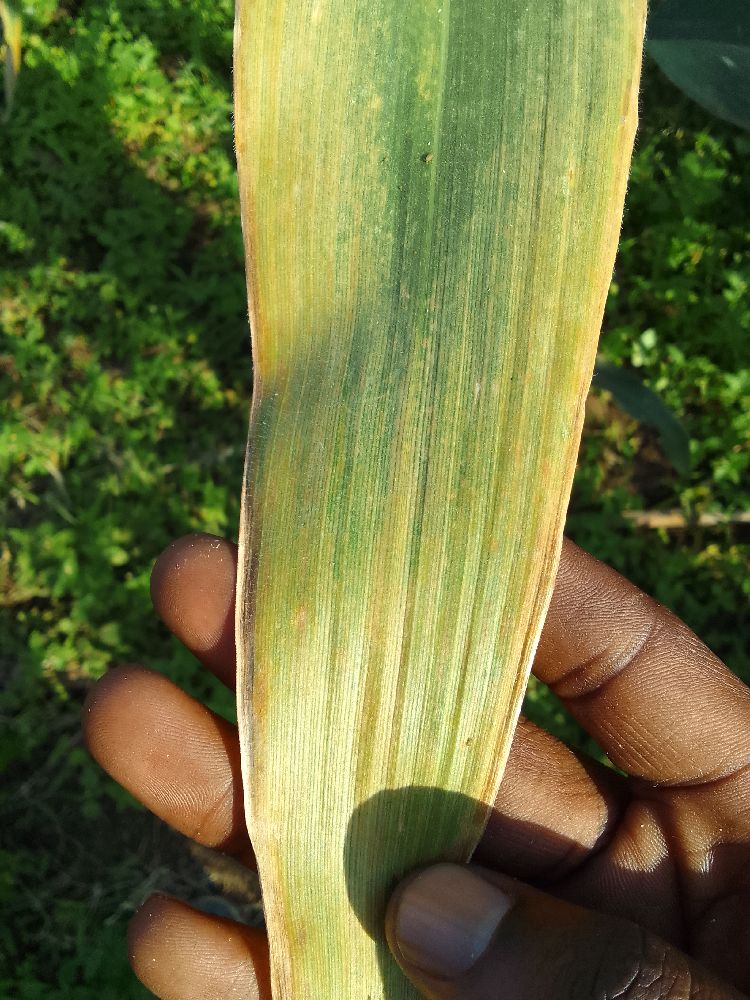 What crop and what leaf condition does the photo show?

maize, maize lethal necrosis
